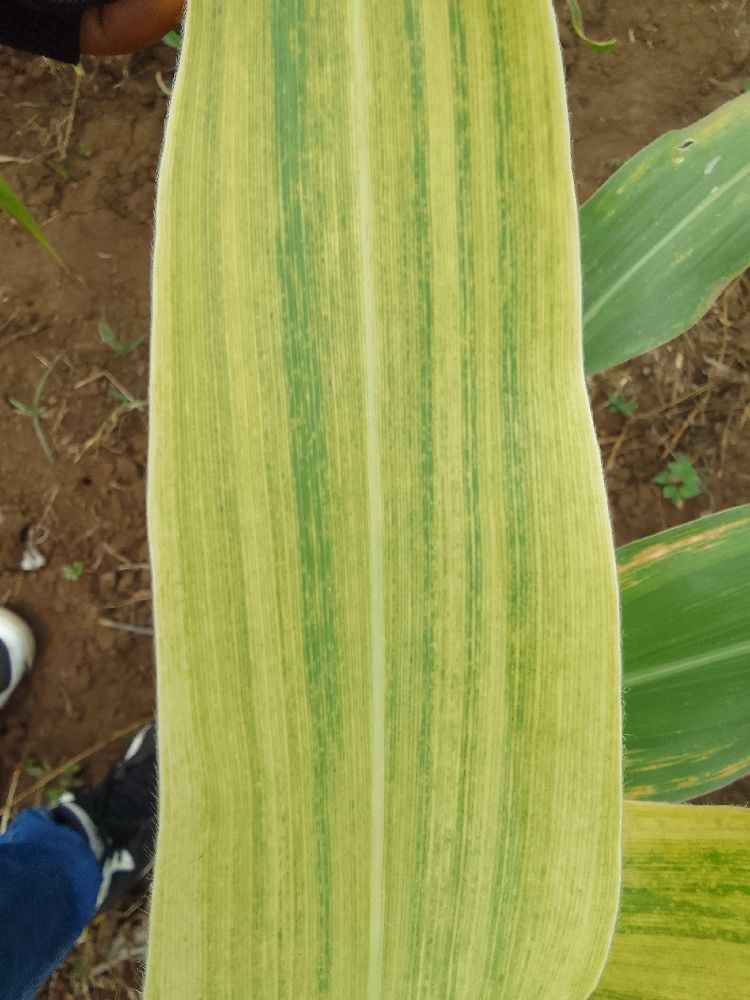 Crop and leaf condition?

maize, maize lethal necrosis
